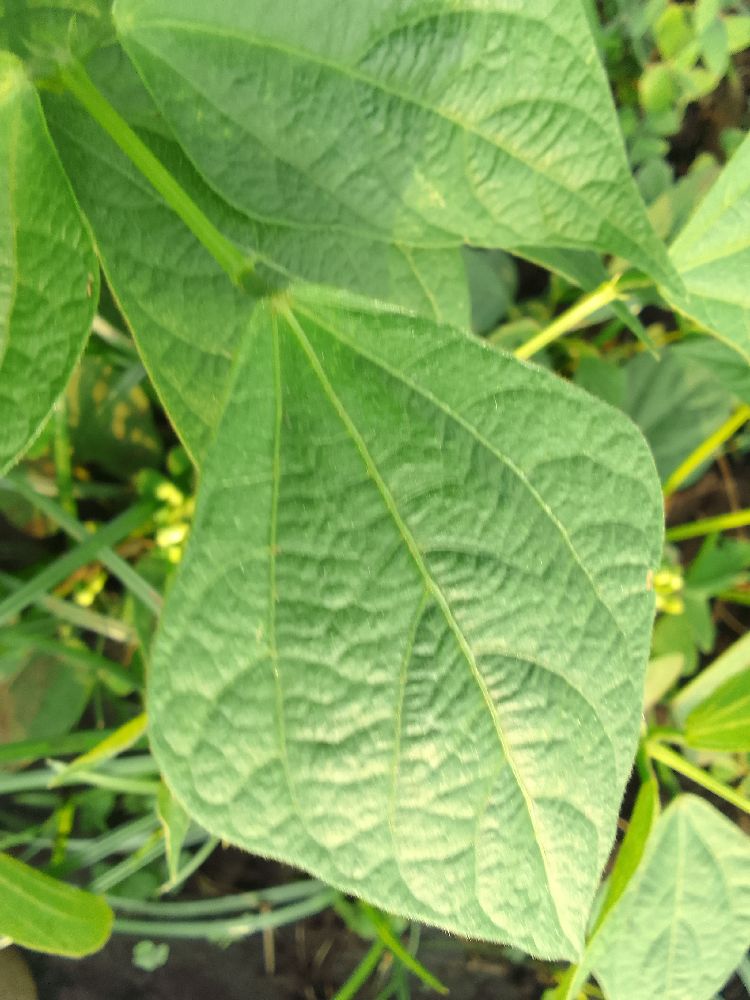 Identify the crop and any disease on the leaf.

common bean, healthy
